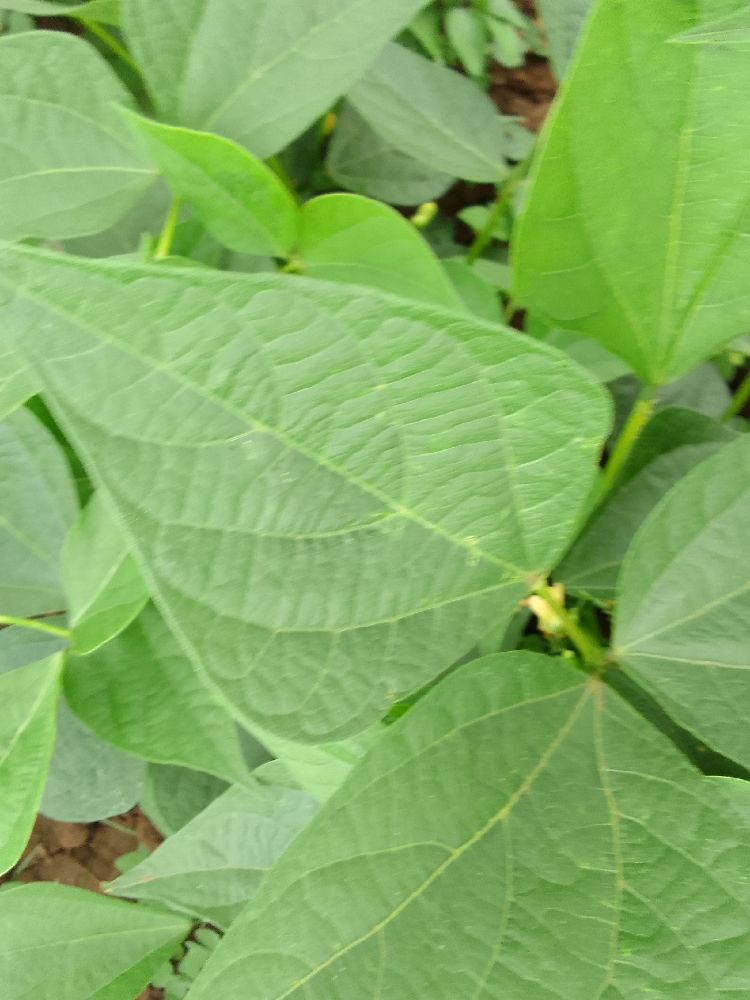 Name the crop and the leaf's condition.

common bean, healthy
